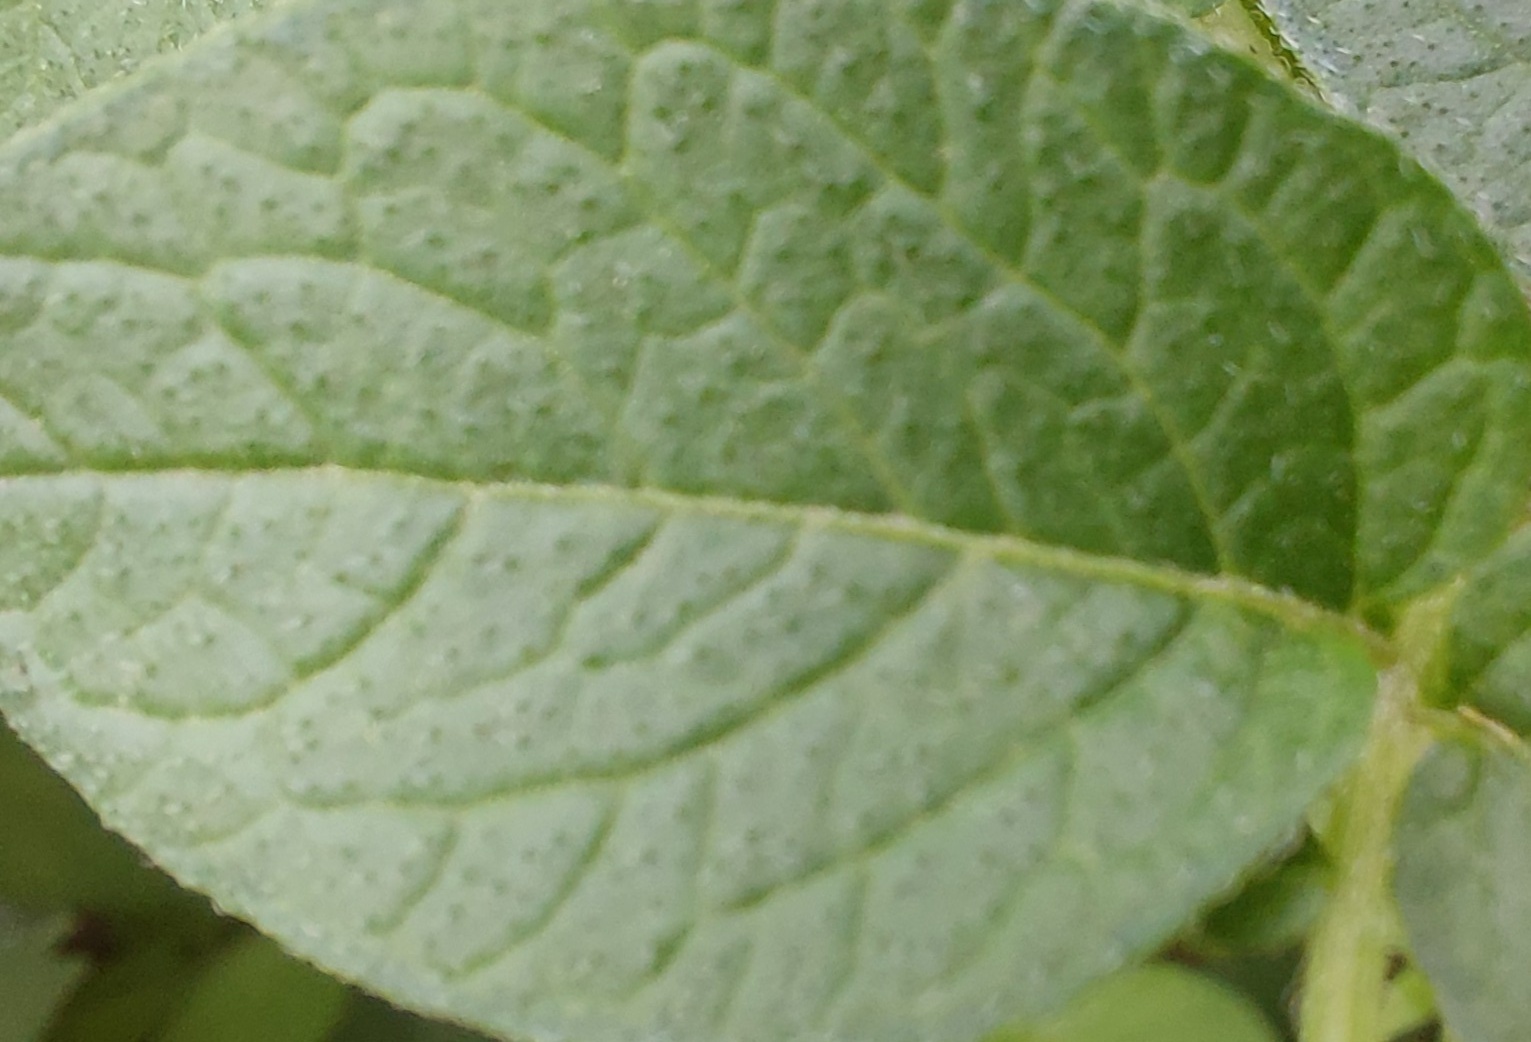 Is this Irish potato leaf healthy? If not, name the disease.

healthy
